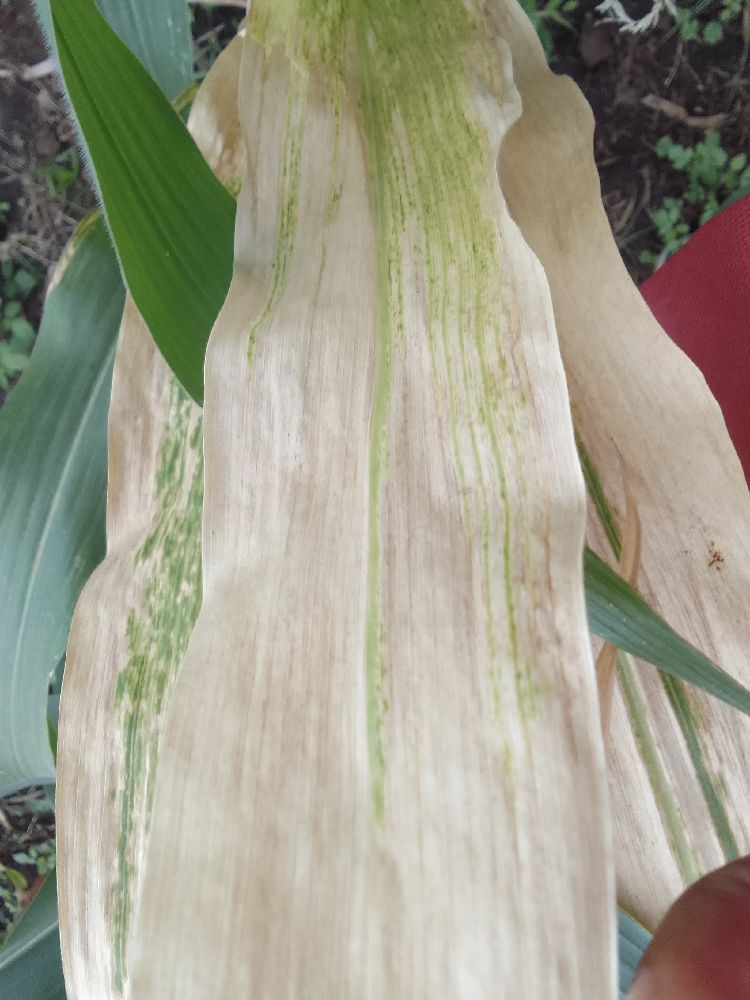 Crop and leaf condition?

maize, maize lethal necrosis
